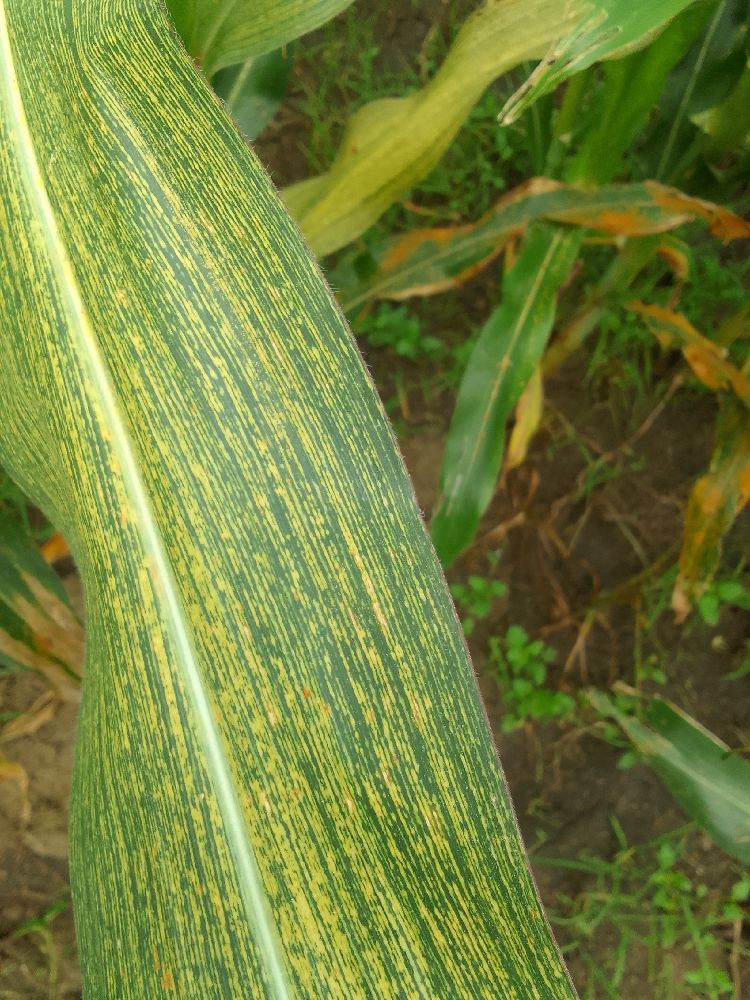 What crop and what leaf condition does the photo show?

maize, maize streak virus
